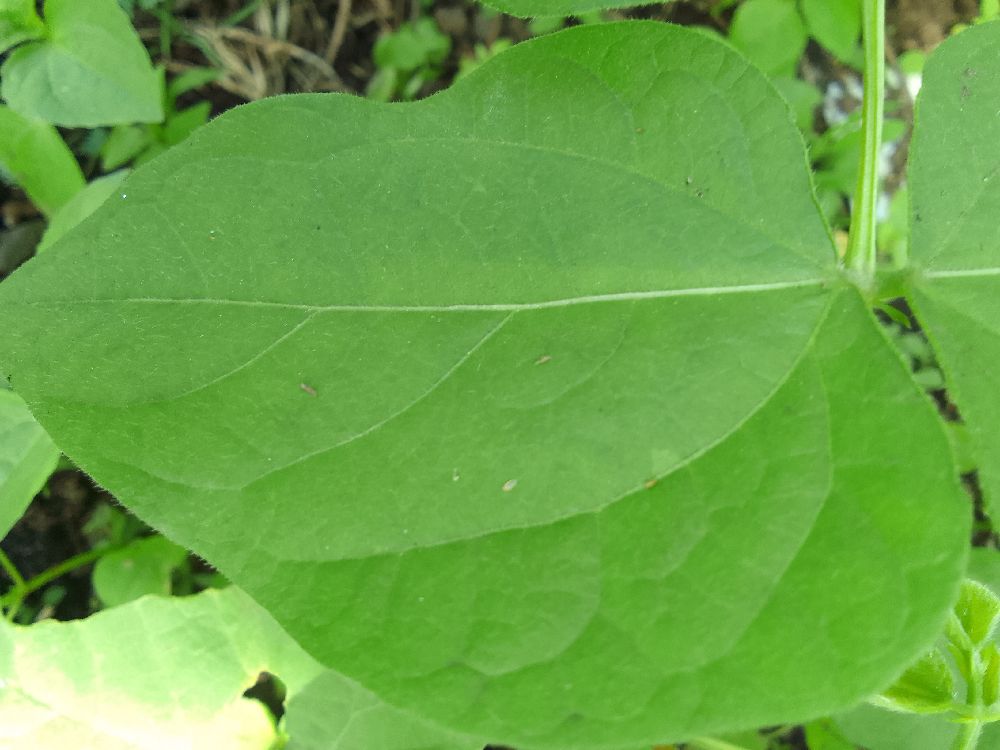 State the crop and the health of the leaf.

common bean, healthy
